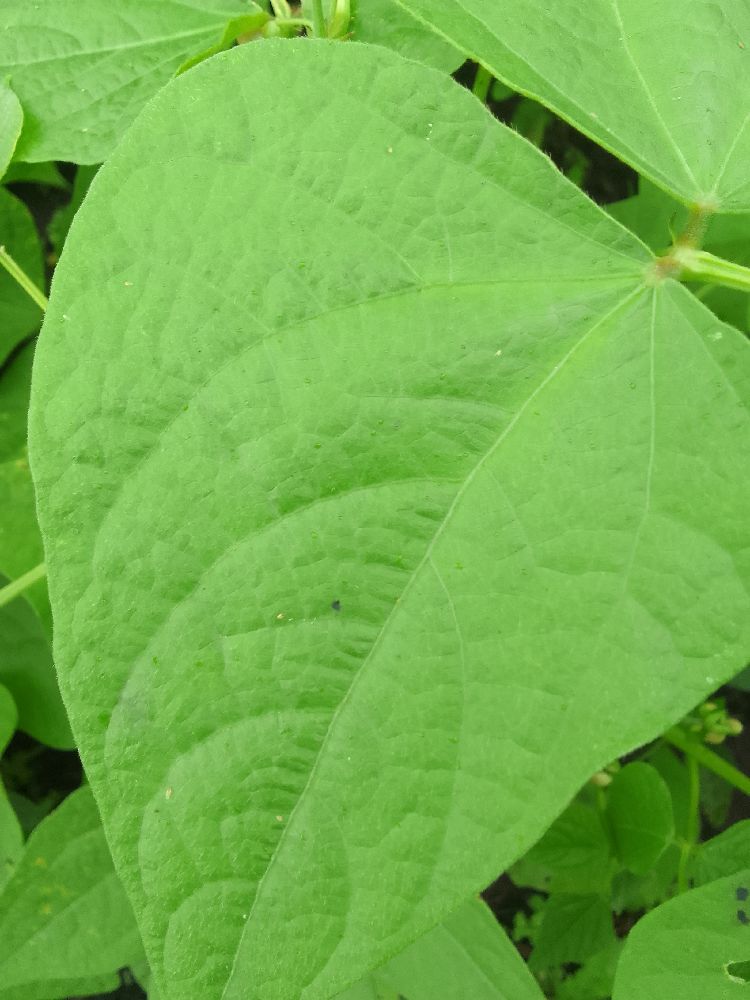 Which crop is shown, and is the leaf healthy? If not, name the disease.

common bean, healthy
